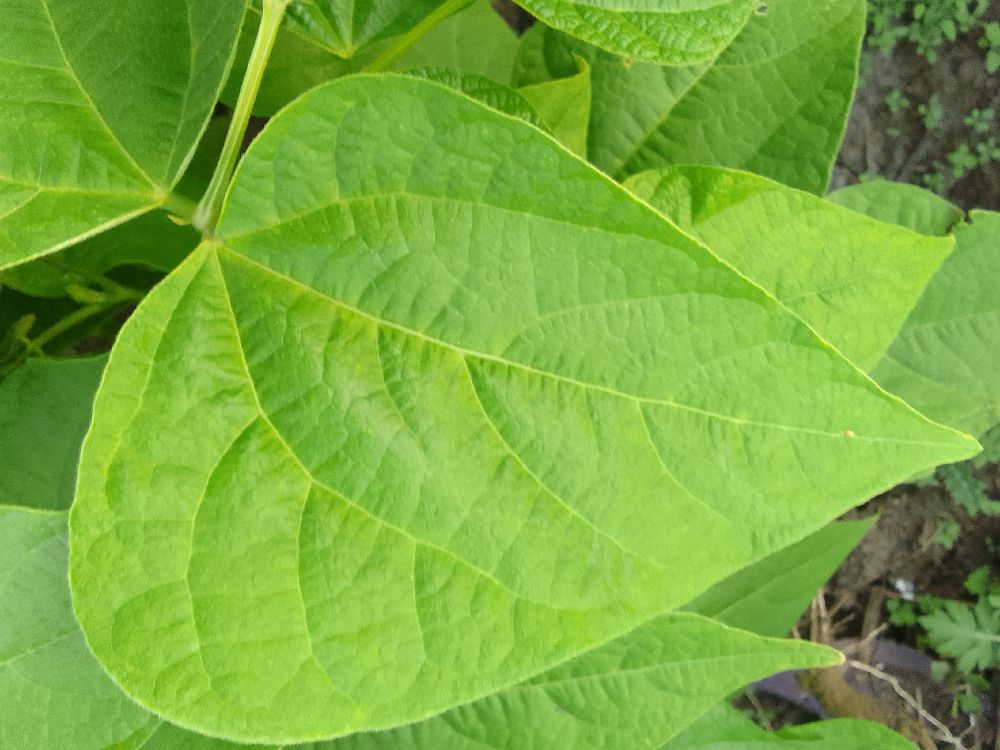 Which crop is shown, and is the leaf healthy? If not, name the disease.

common bean, healthy
